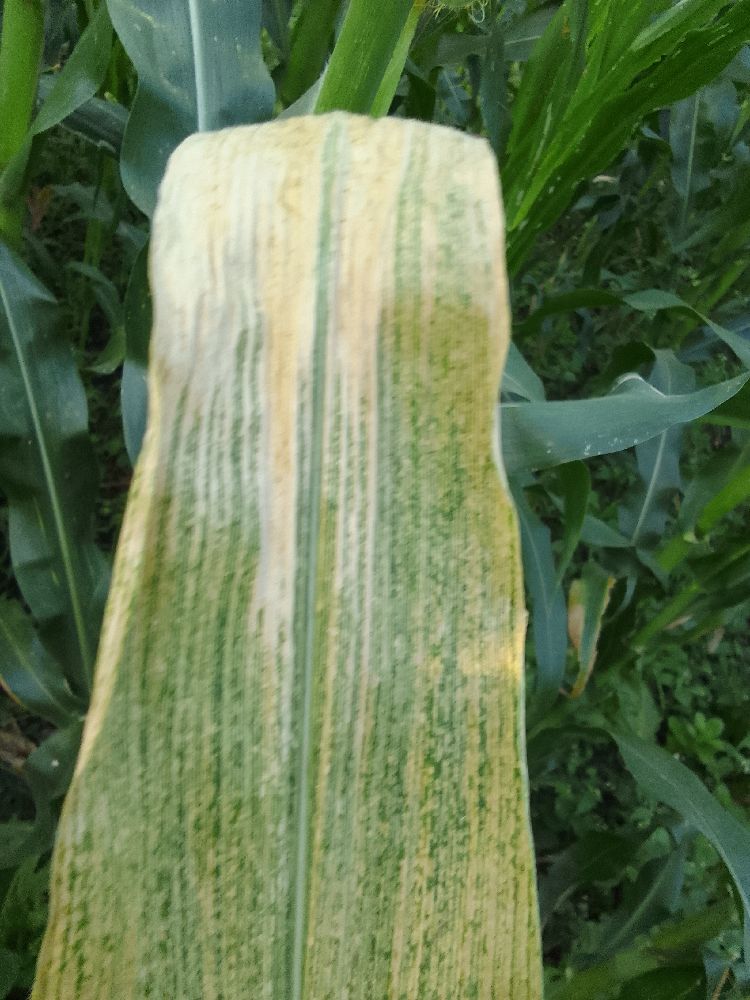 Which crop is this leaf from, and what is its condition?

maize, maize lethal necrosis
